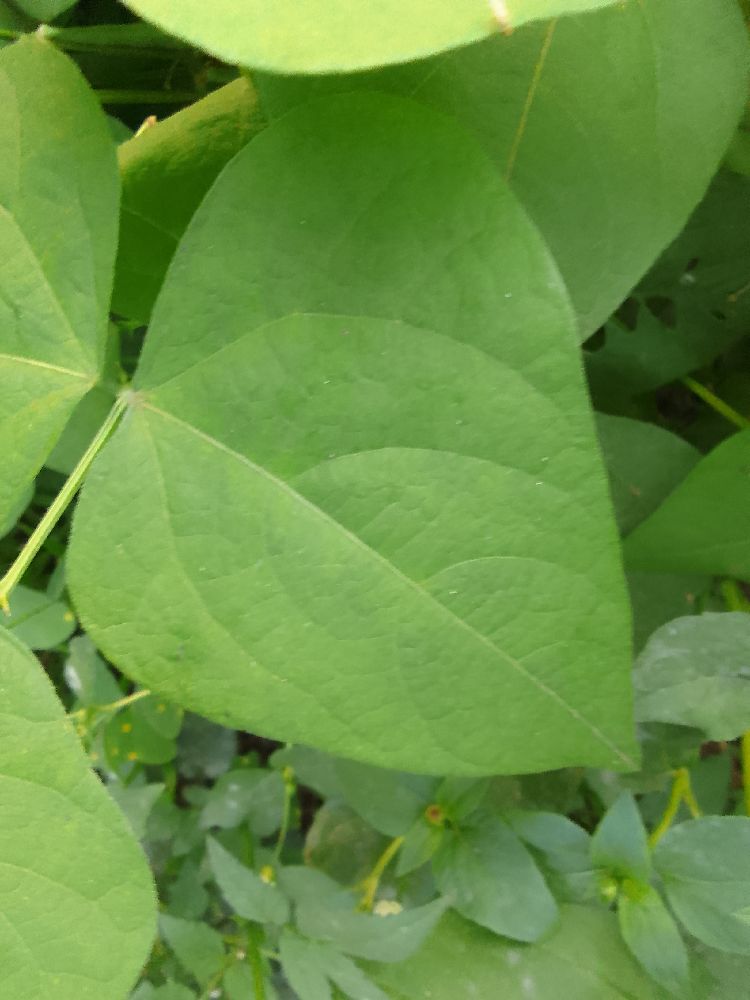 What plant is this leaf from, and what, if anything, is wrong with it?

common bean, healthy
